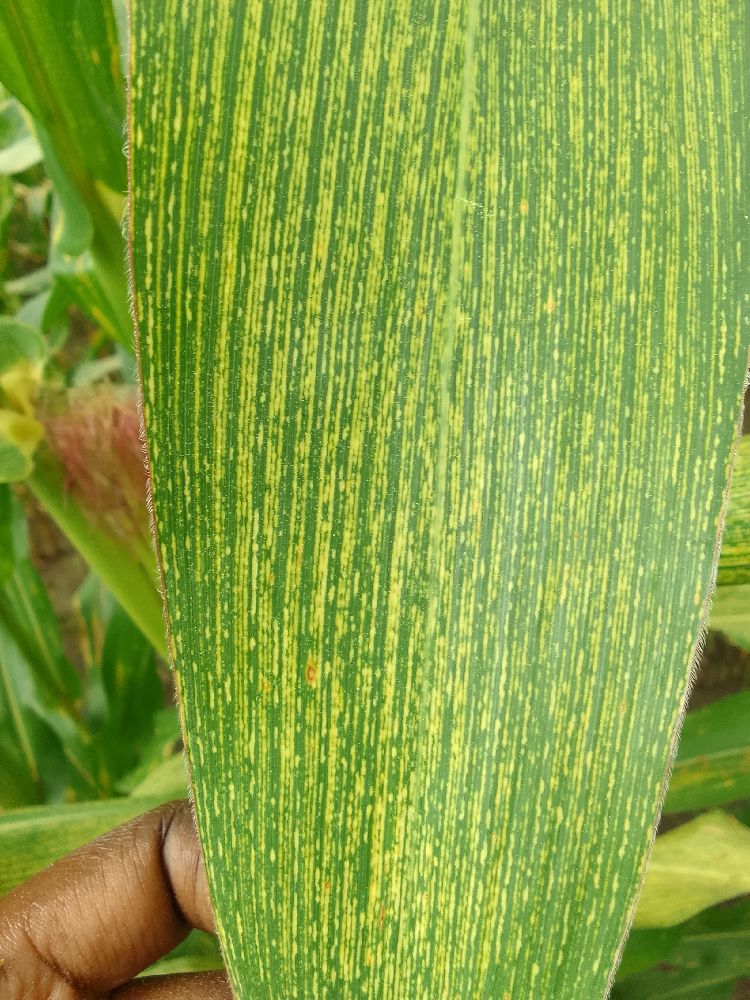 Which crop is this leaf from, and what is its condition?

maize, maize streak virus
